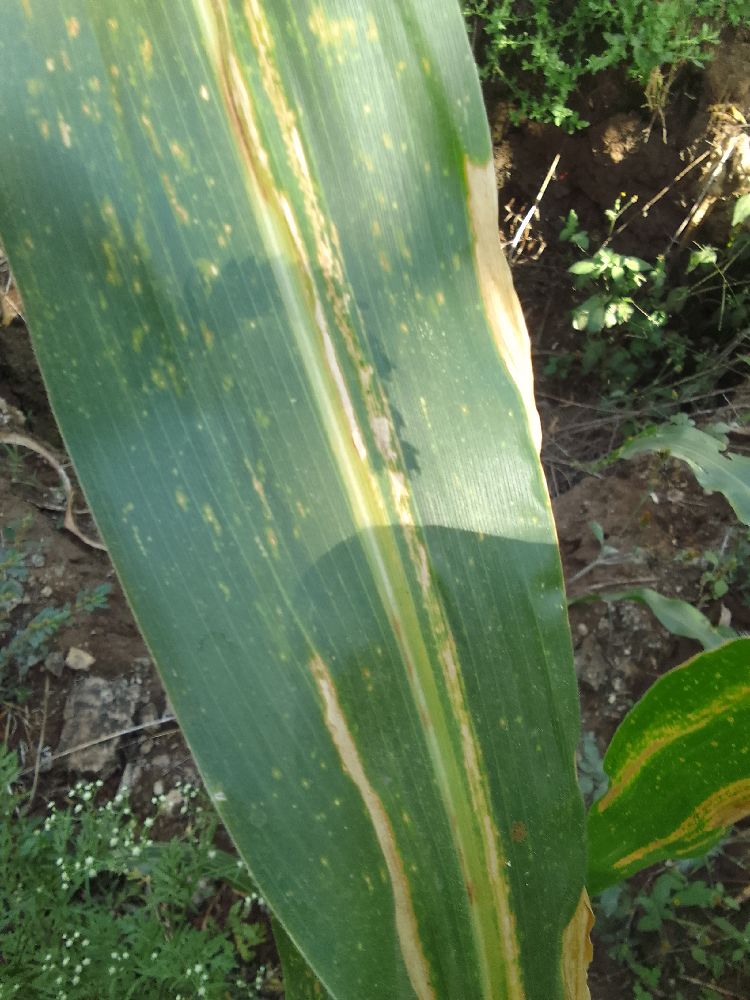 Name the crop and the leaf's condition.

maize, maize lethal necrosis
